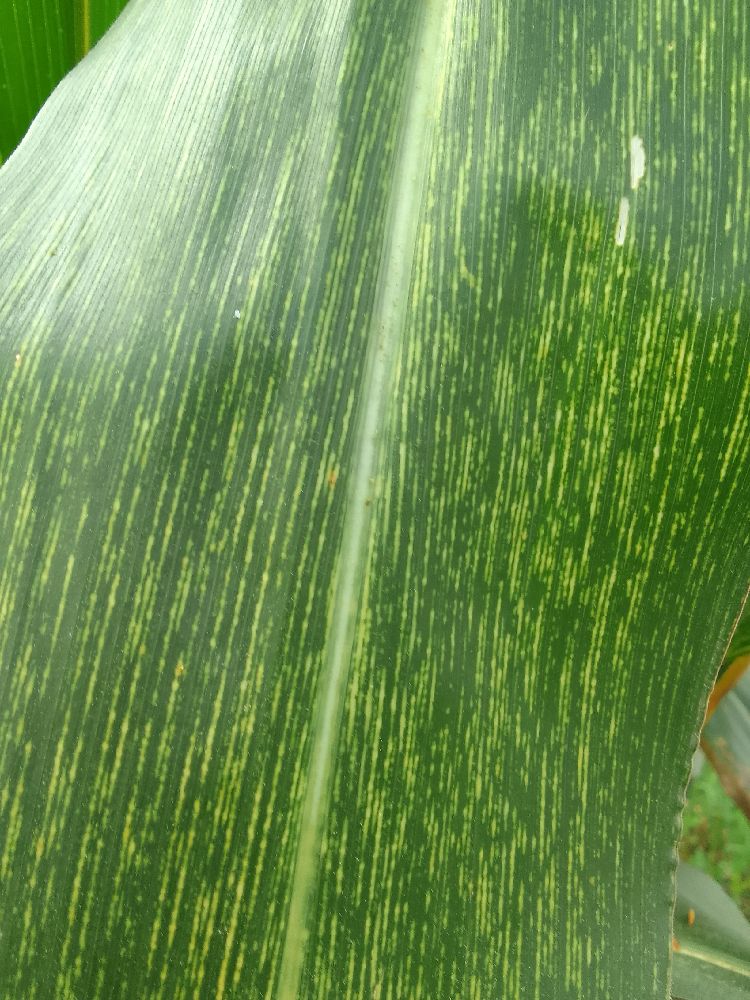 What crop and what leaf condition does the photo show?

maize, maize streak virus
